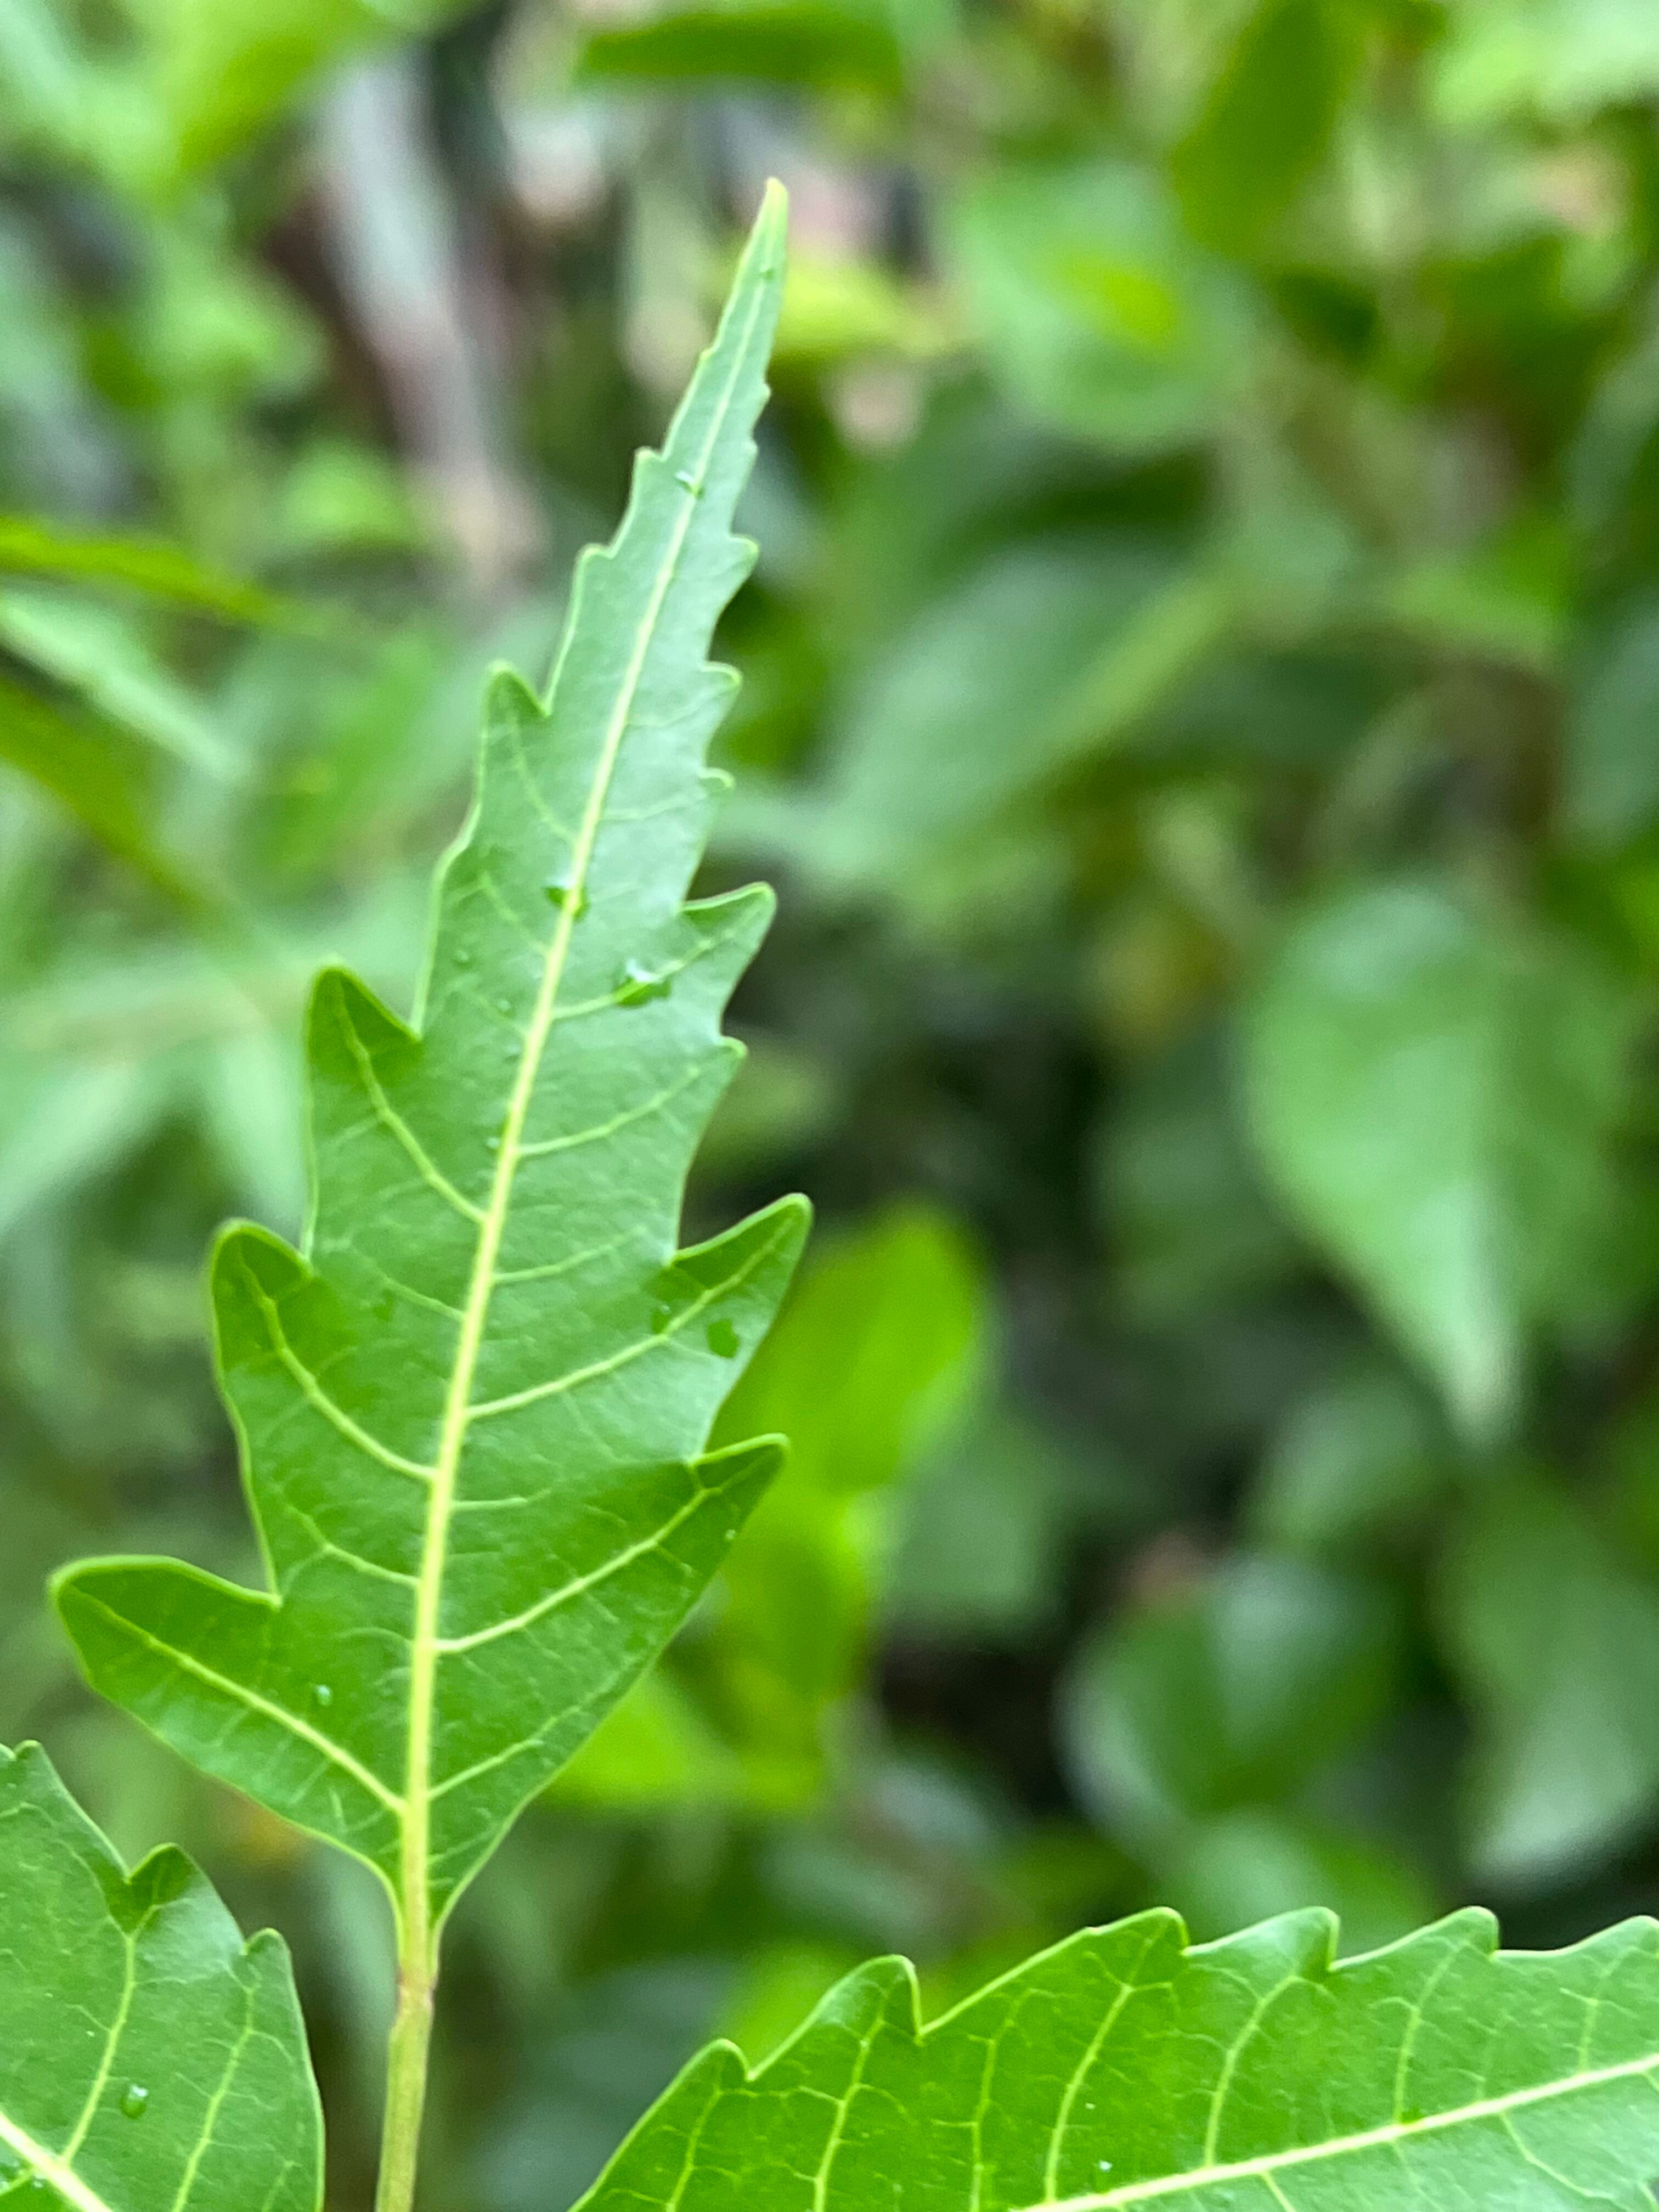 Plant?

neem
